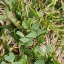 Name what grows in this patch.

unstructured weed
